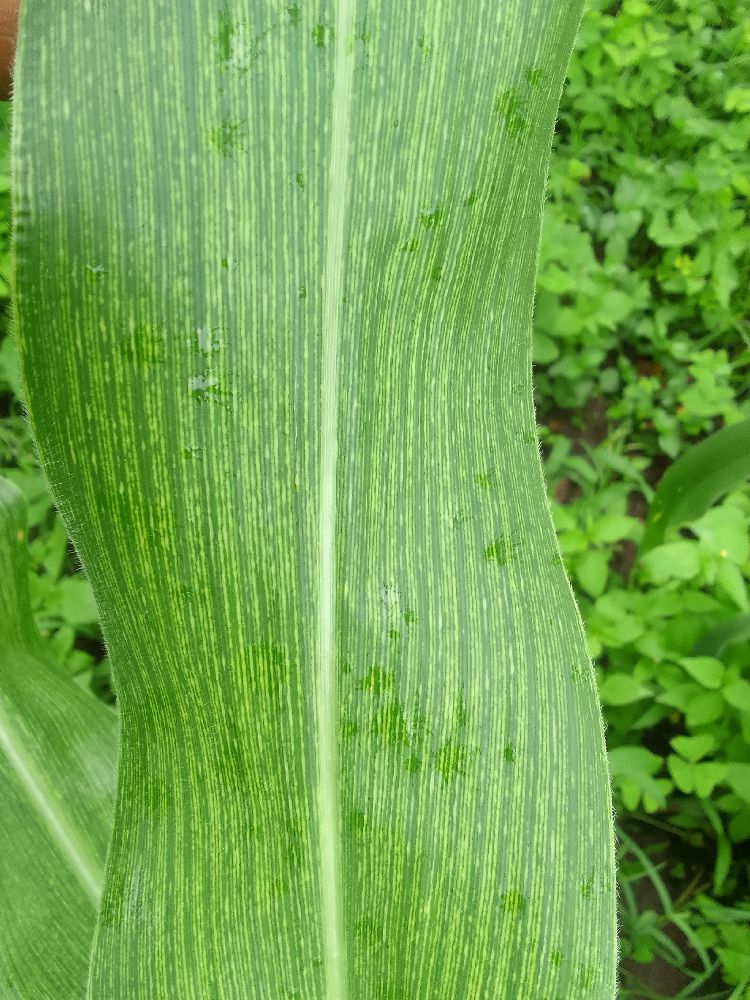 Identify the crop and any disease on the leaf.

maize, maize streak virus
